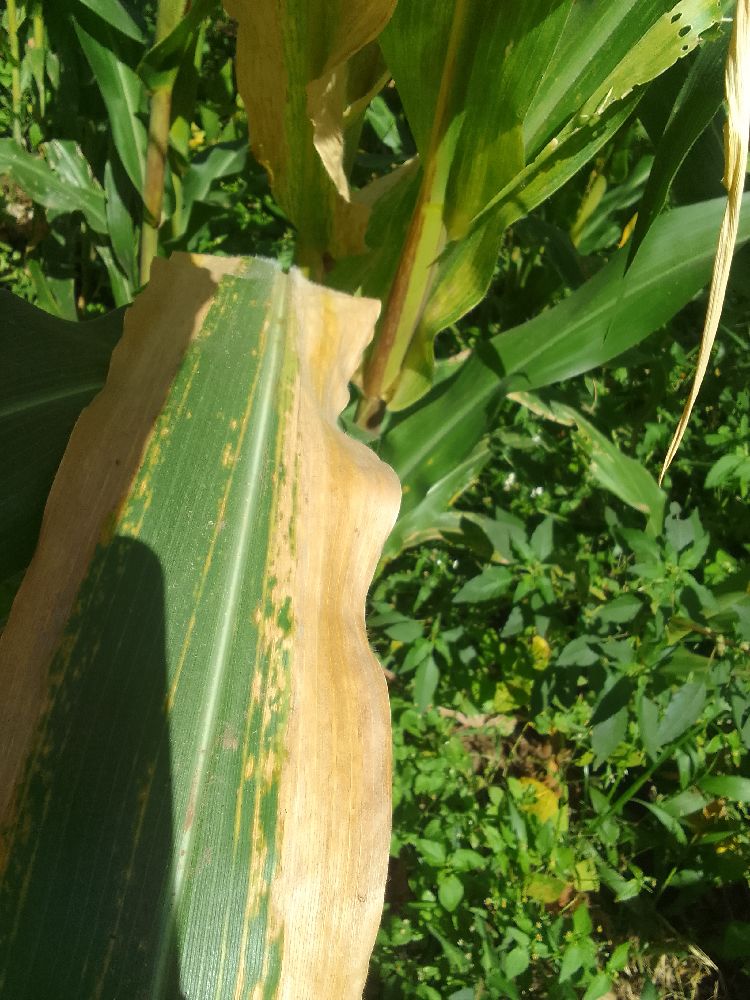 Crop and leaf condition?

maize, maize lethal necrosis
